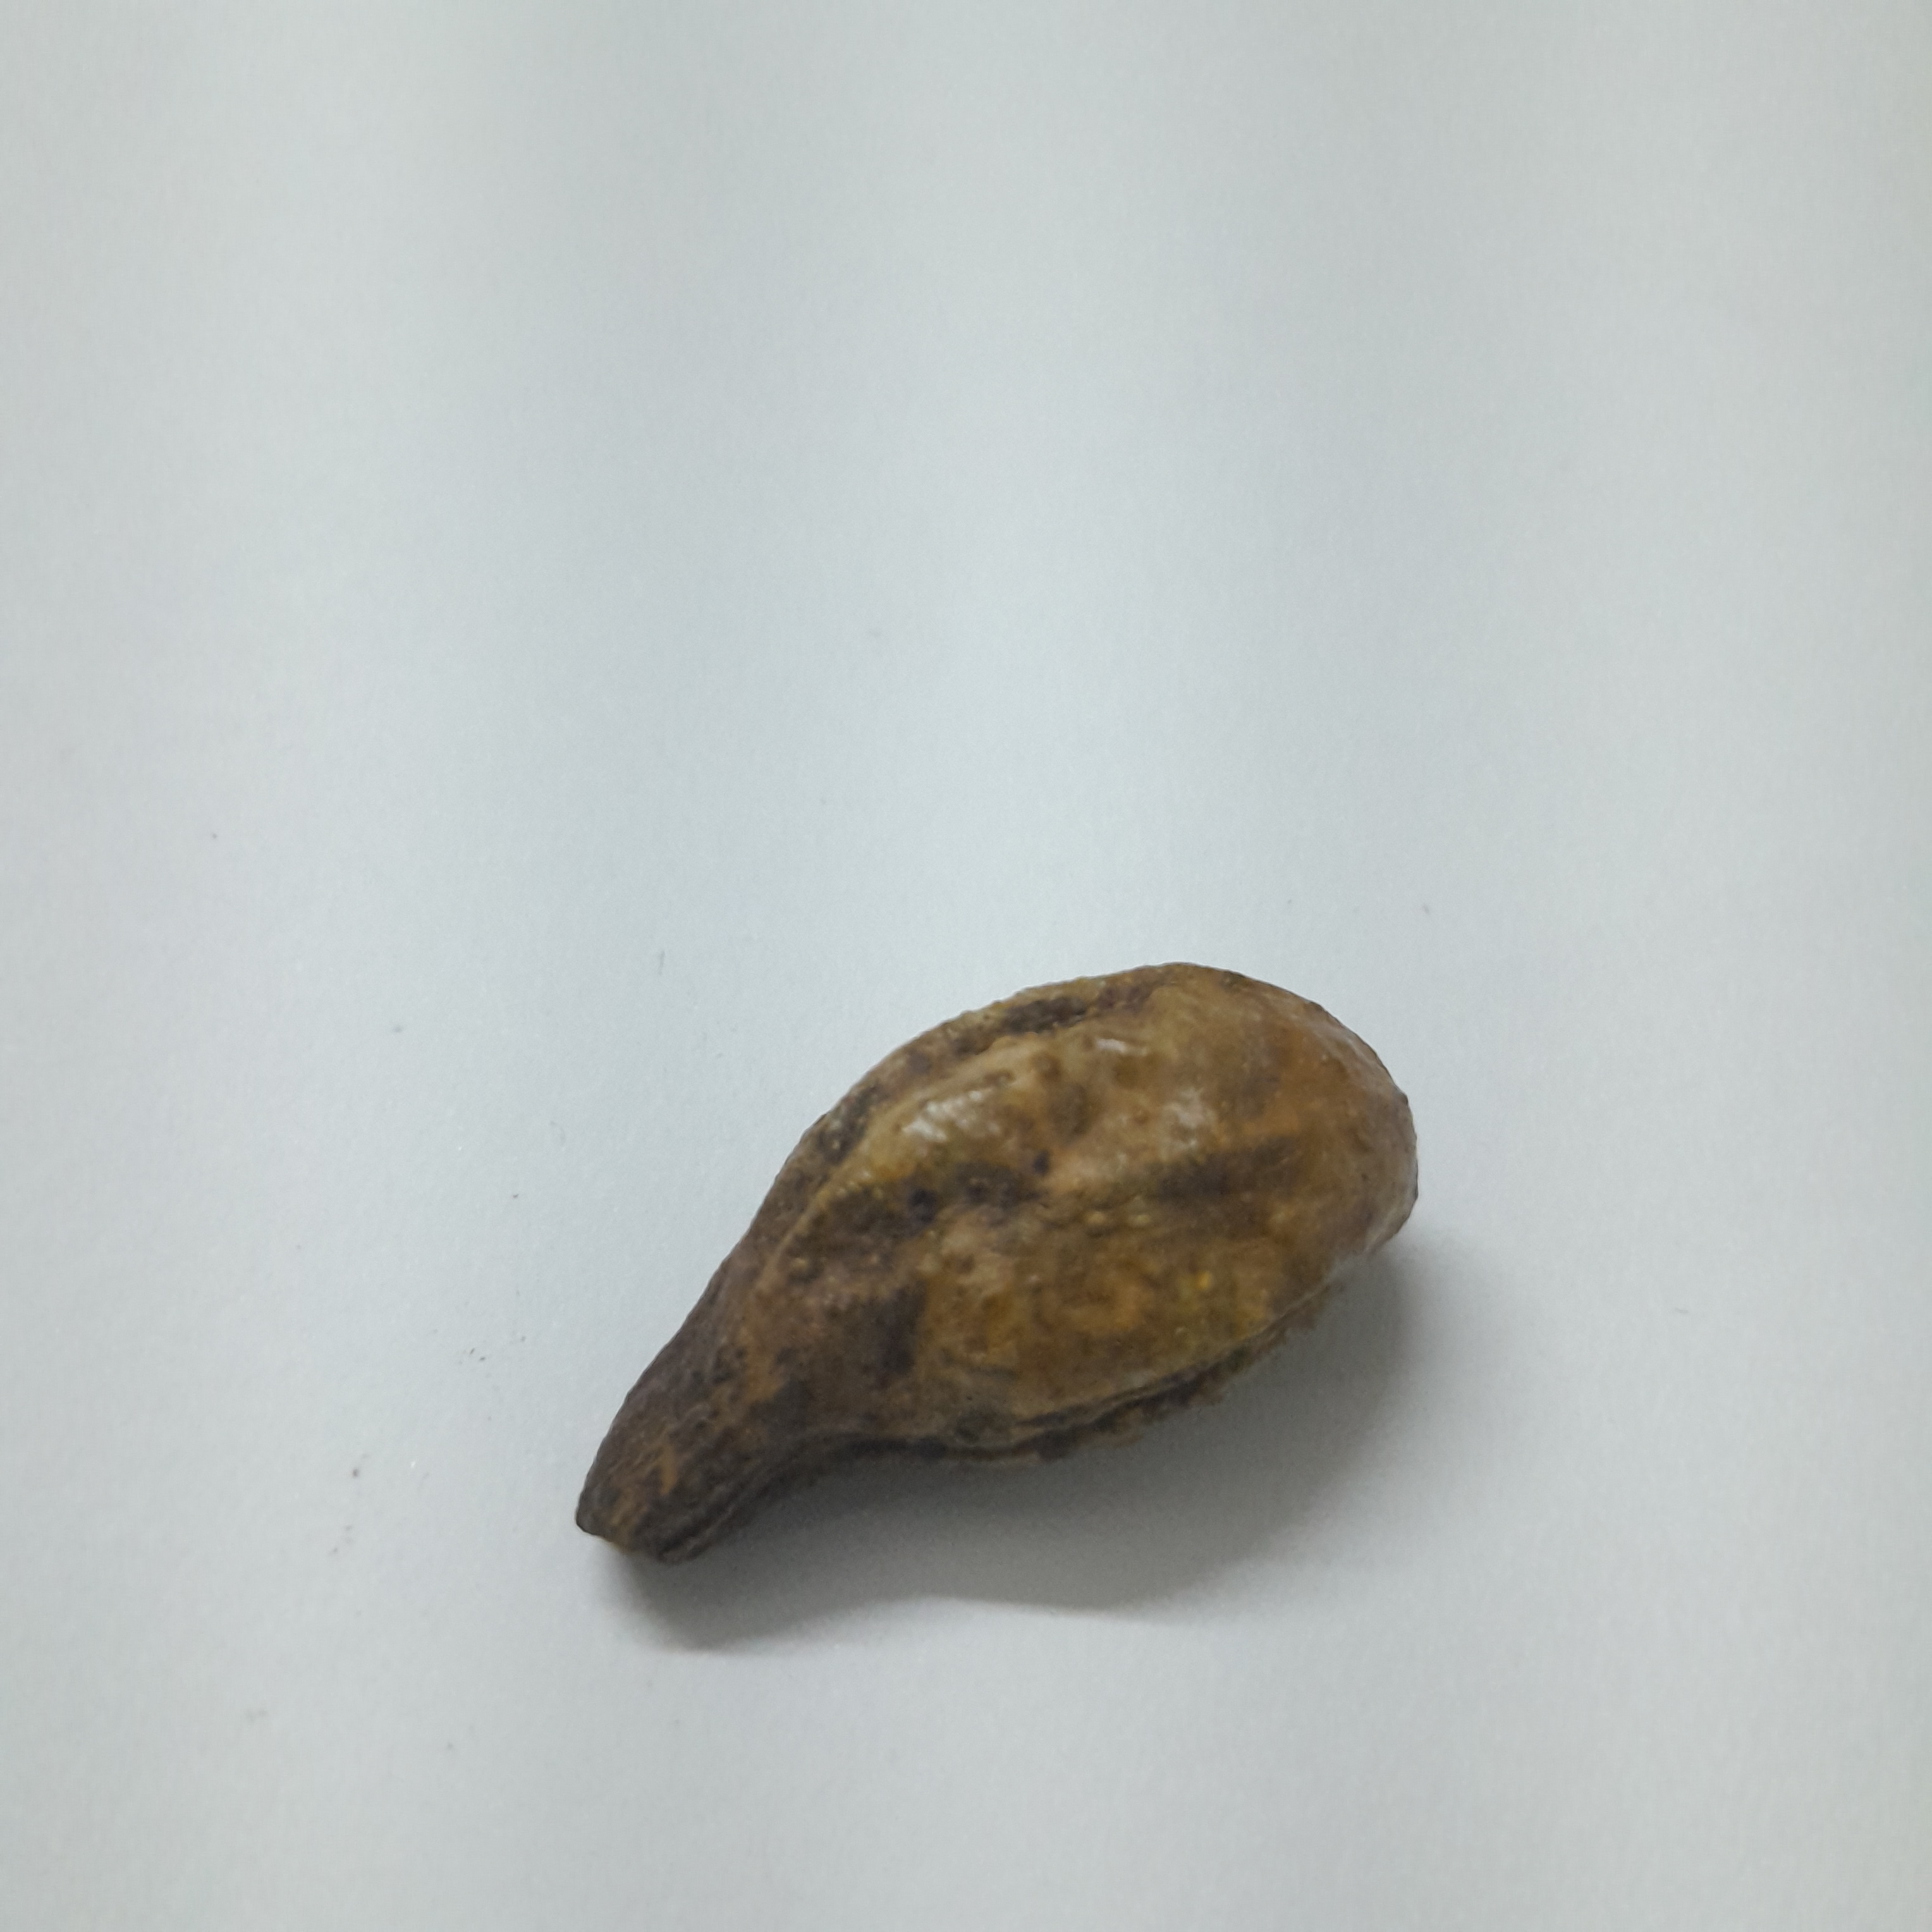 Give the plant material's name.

hirdaa
